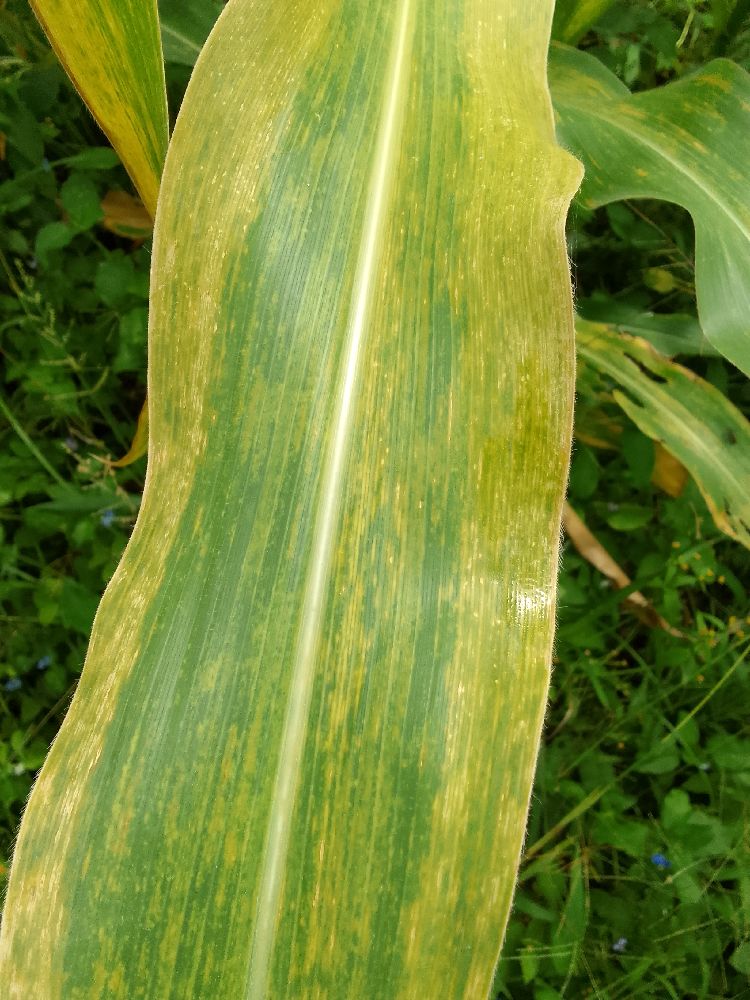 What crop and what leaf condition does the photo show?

maize, maize lethal necrosis
